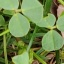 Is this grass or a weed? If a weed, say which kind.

unstructured weed
